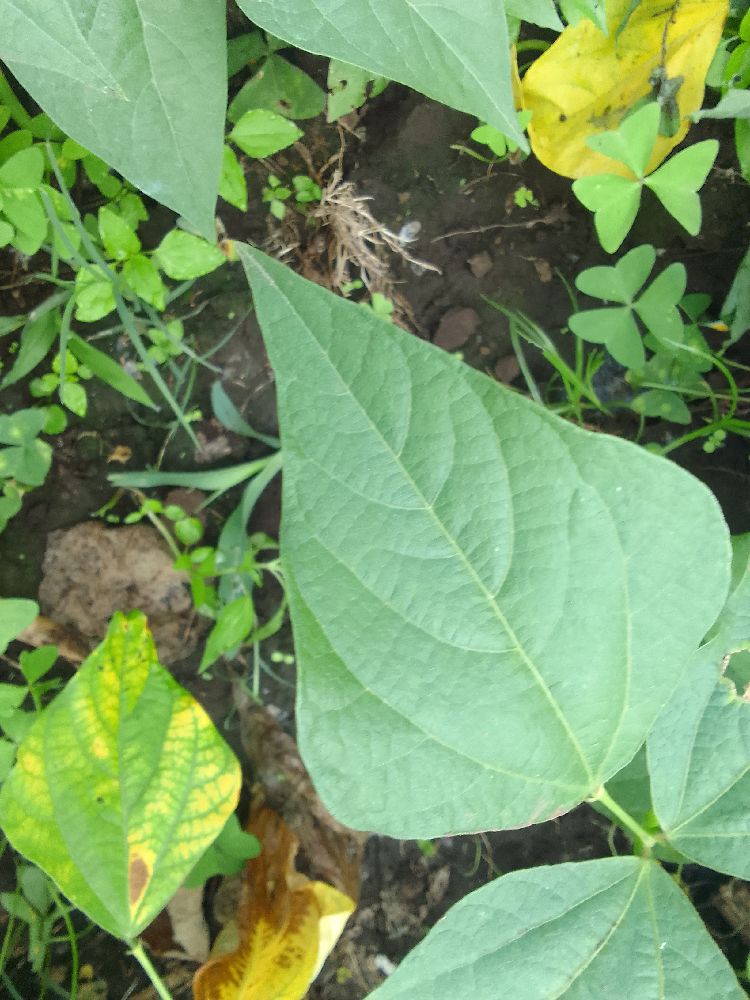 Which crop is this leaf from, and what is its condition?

common bean, healthy
